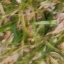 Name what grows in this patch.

grass
